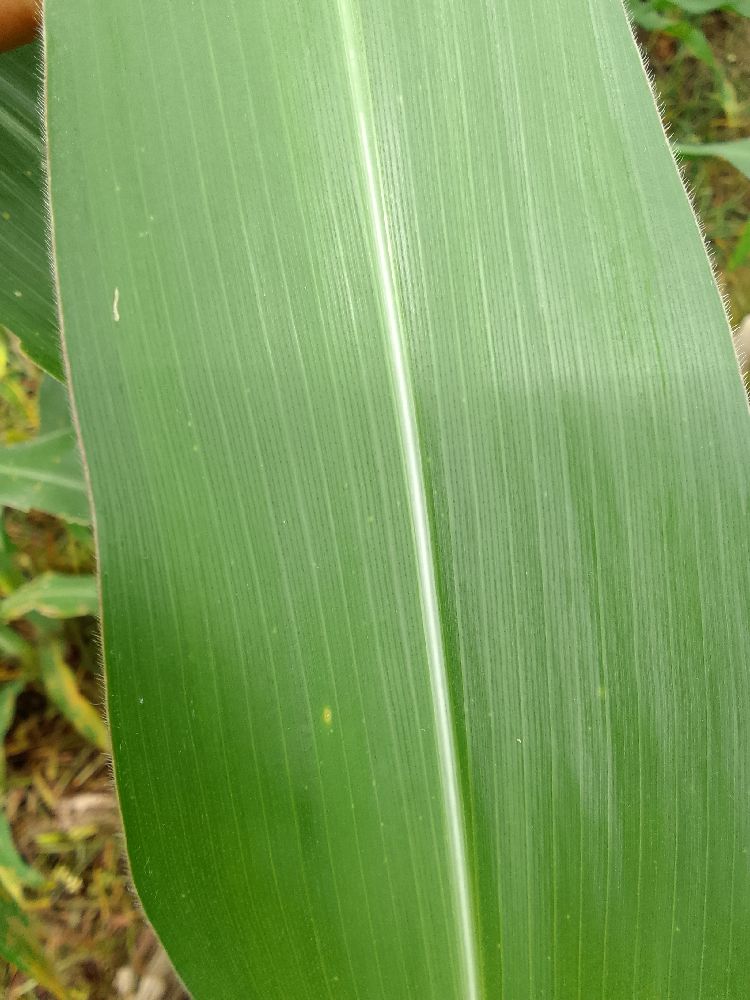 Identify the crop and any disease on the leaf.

maize, healthy
